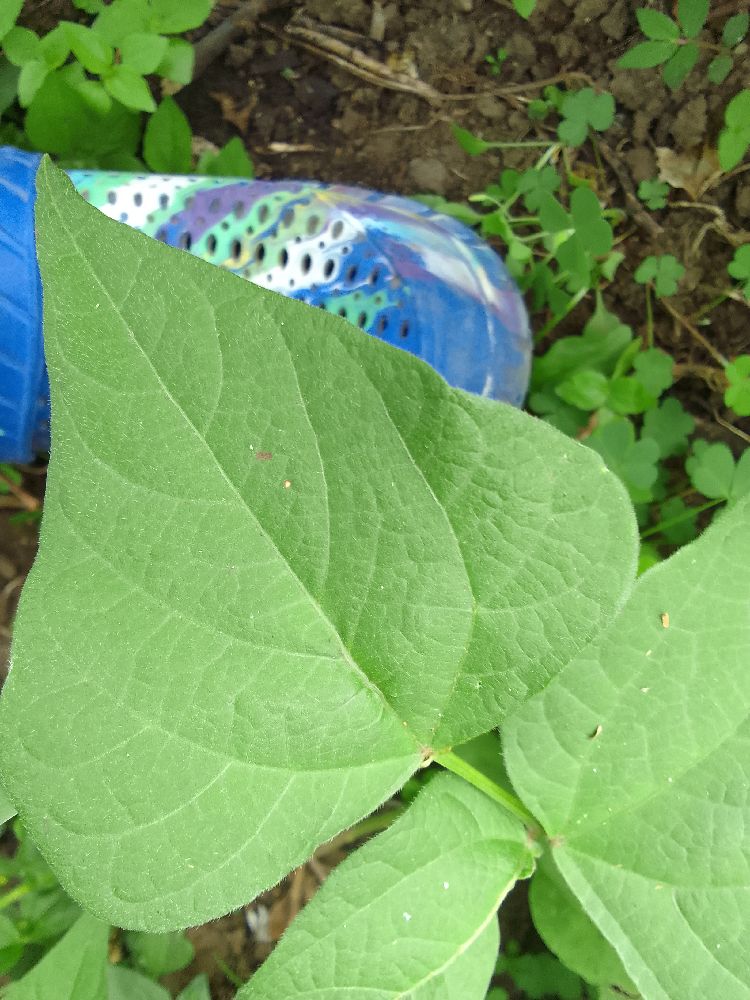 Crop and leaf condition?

common bean, healthy
